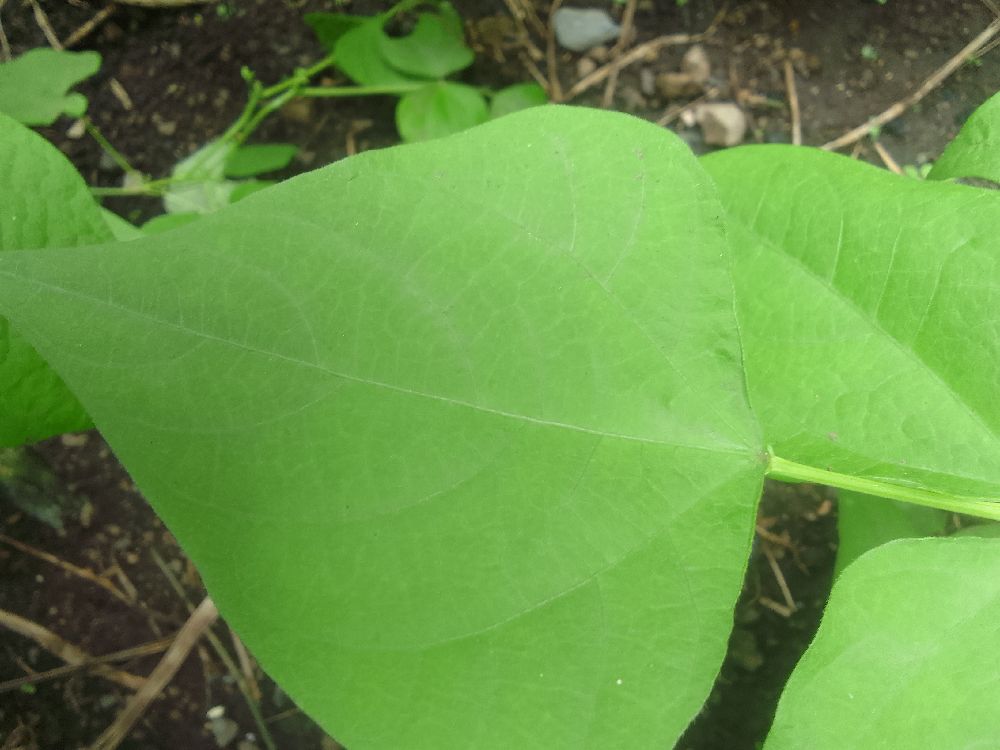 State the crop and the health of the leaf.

common bean, healthy
